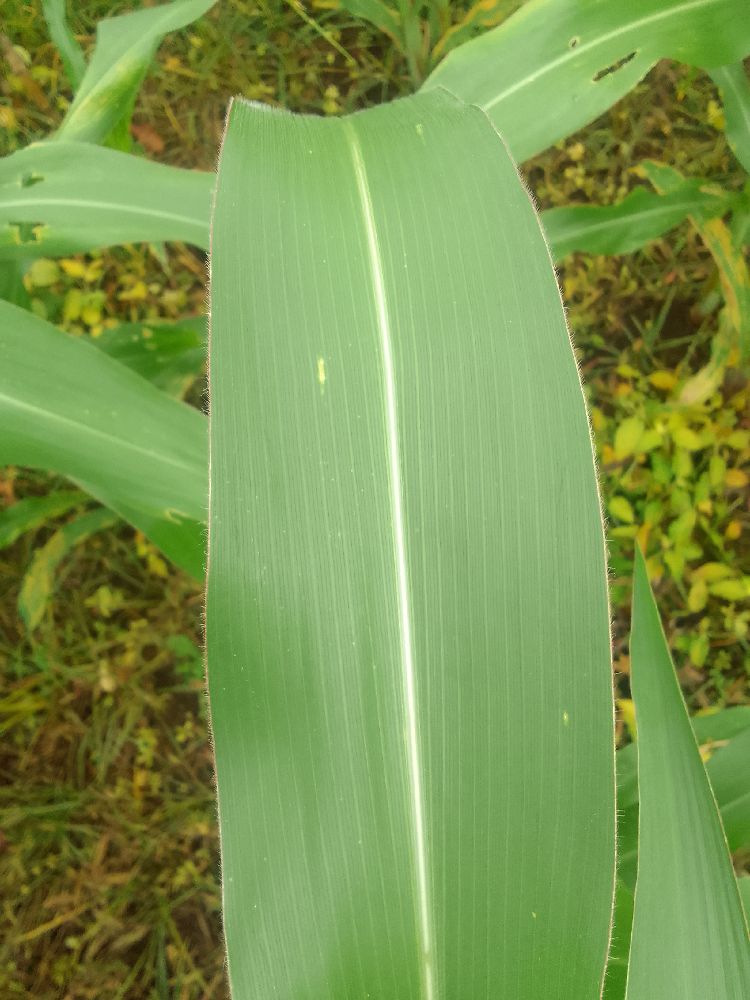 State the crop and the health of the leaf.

maize, healthy
